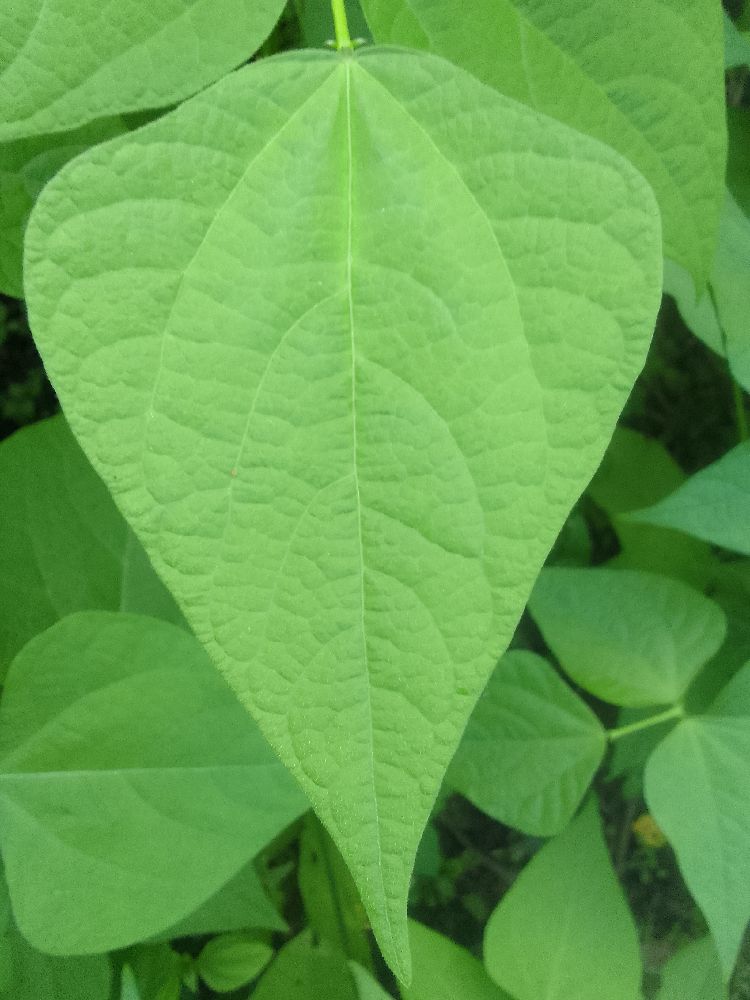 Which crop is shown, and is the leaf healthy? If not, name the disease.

common bean, healthy
